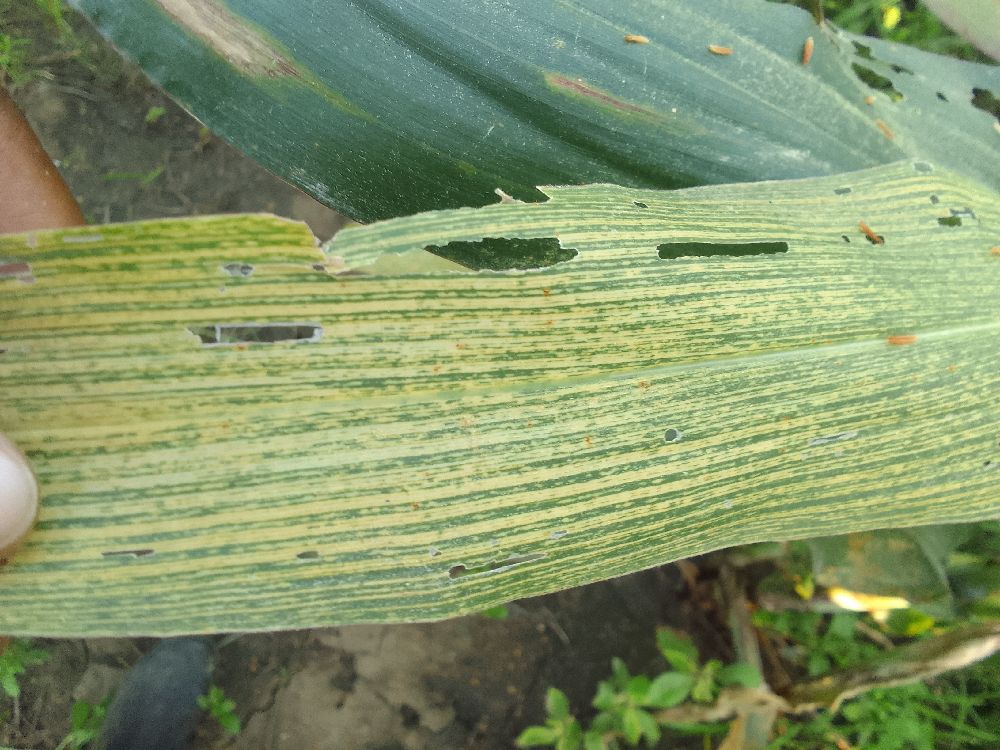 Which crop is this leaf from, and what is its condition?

maize, maize streak virus
